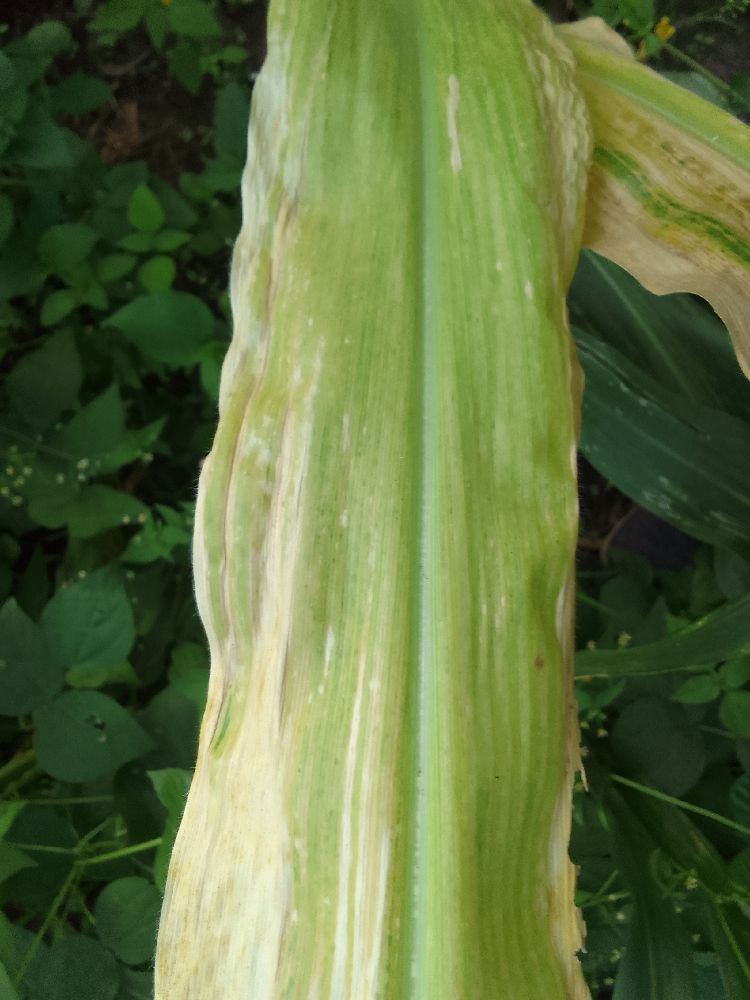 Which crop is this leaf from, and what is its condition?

maize, maize lethal necrosis
